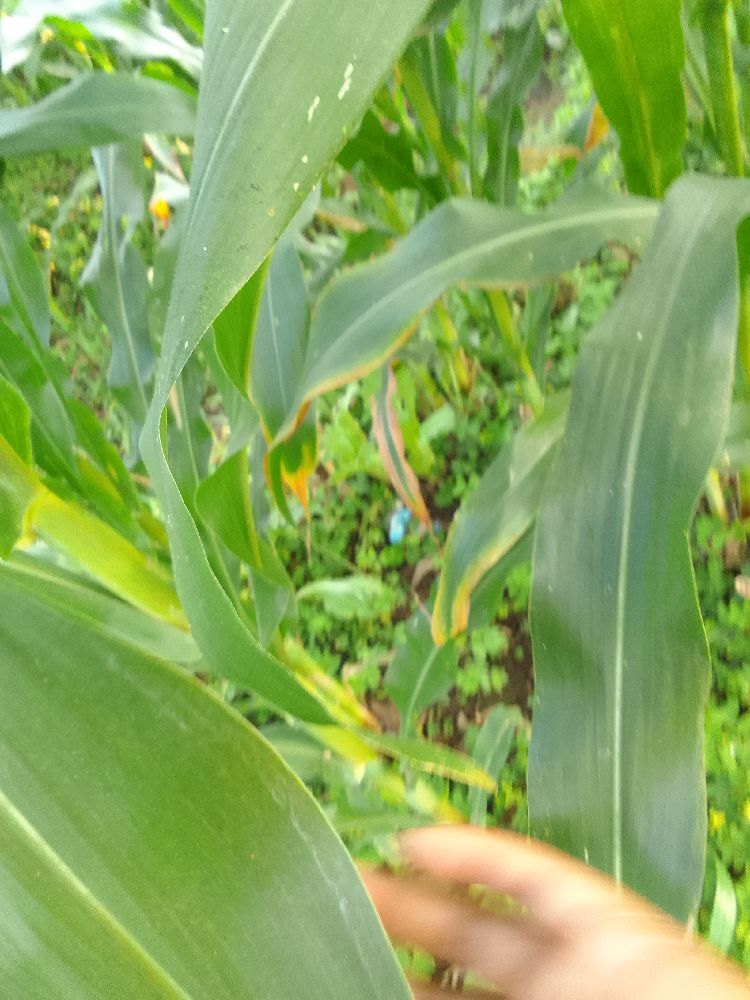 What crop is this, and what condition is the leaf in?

maize, healthy
